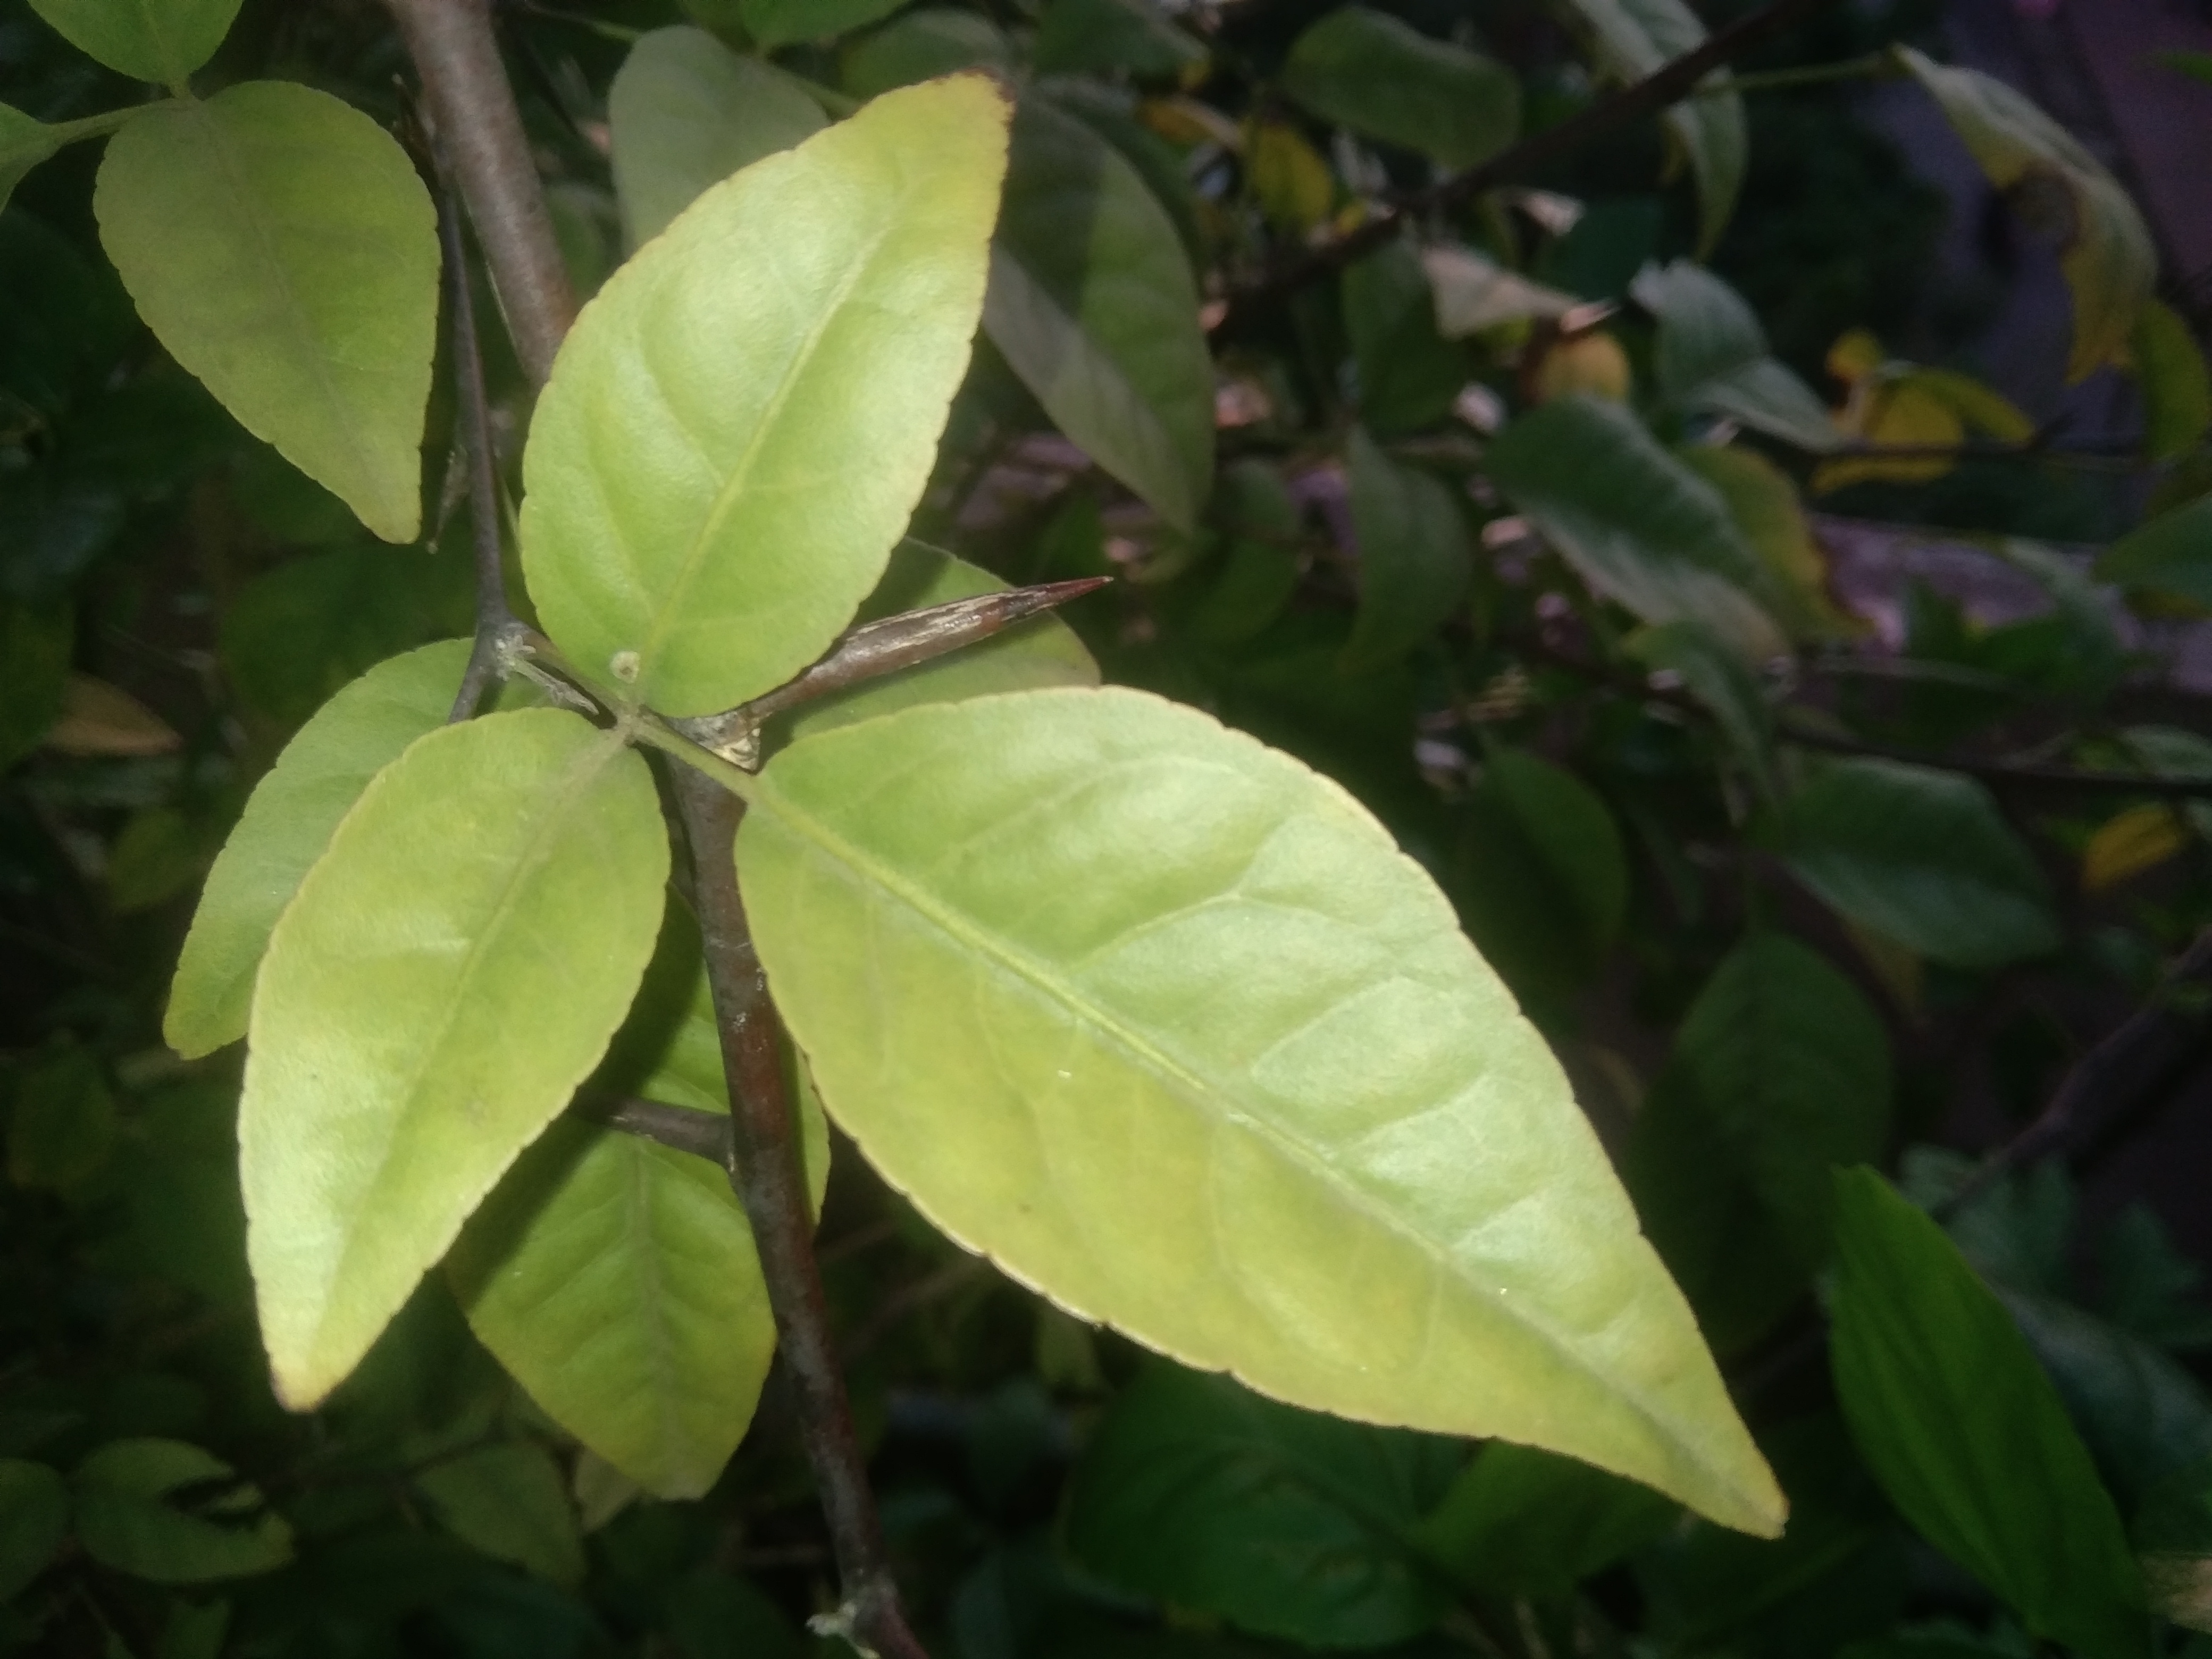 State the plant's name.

wood apple
